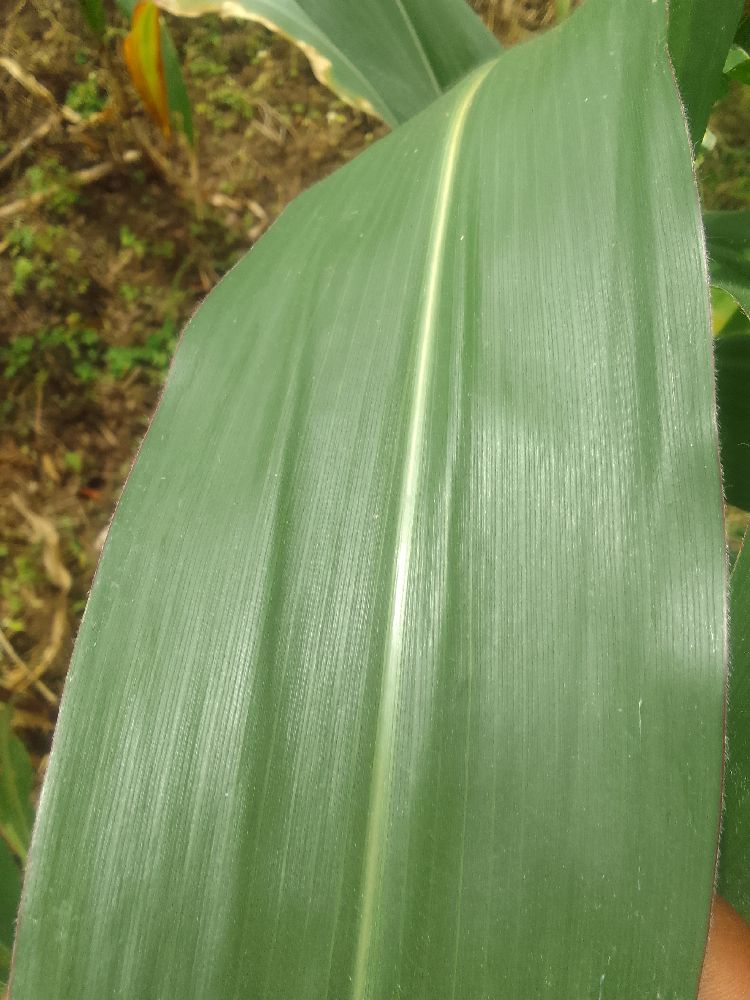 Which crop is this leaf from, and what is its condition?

maize, healthy
